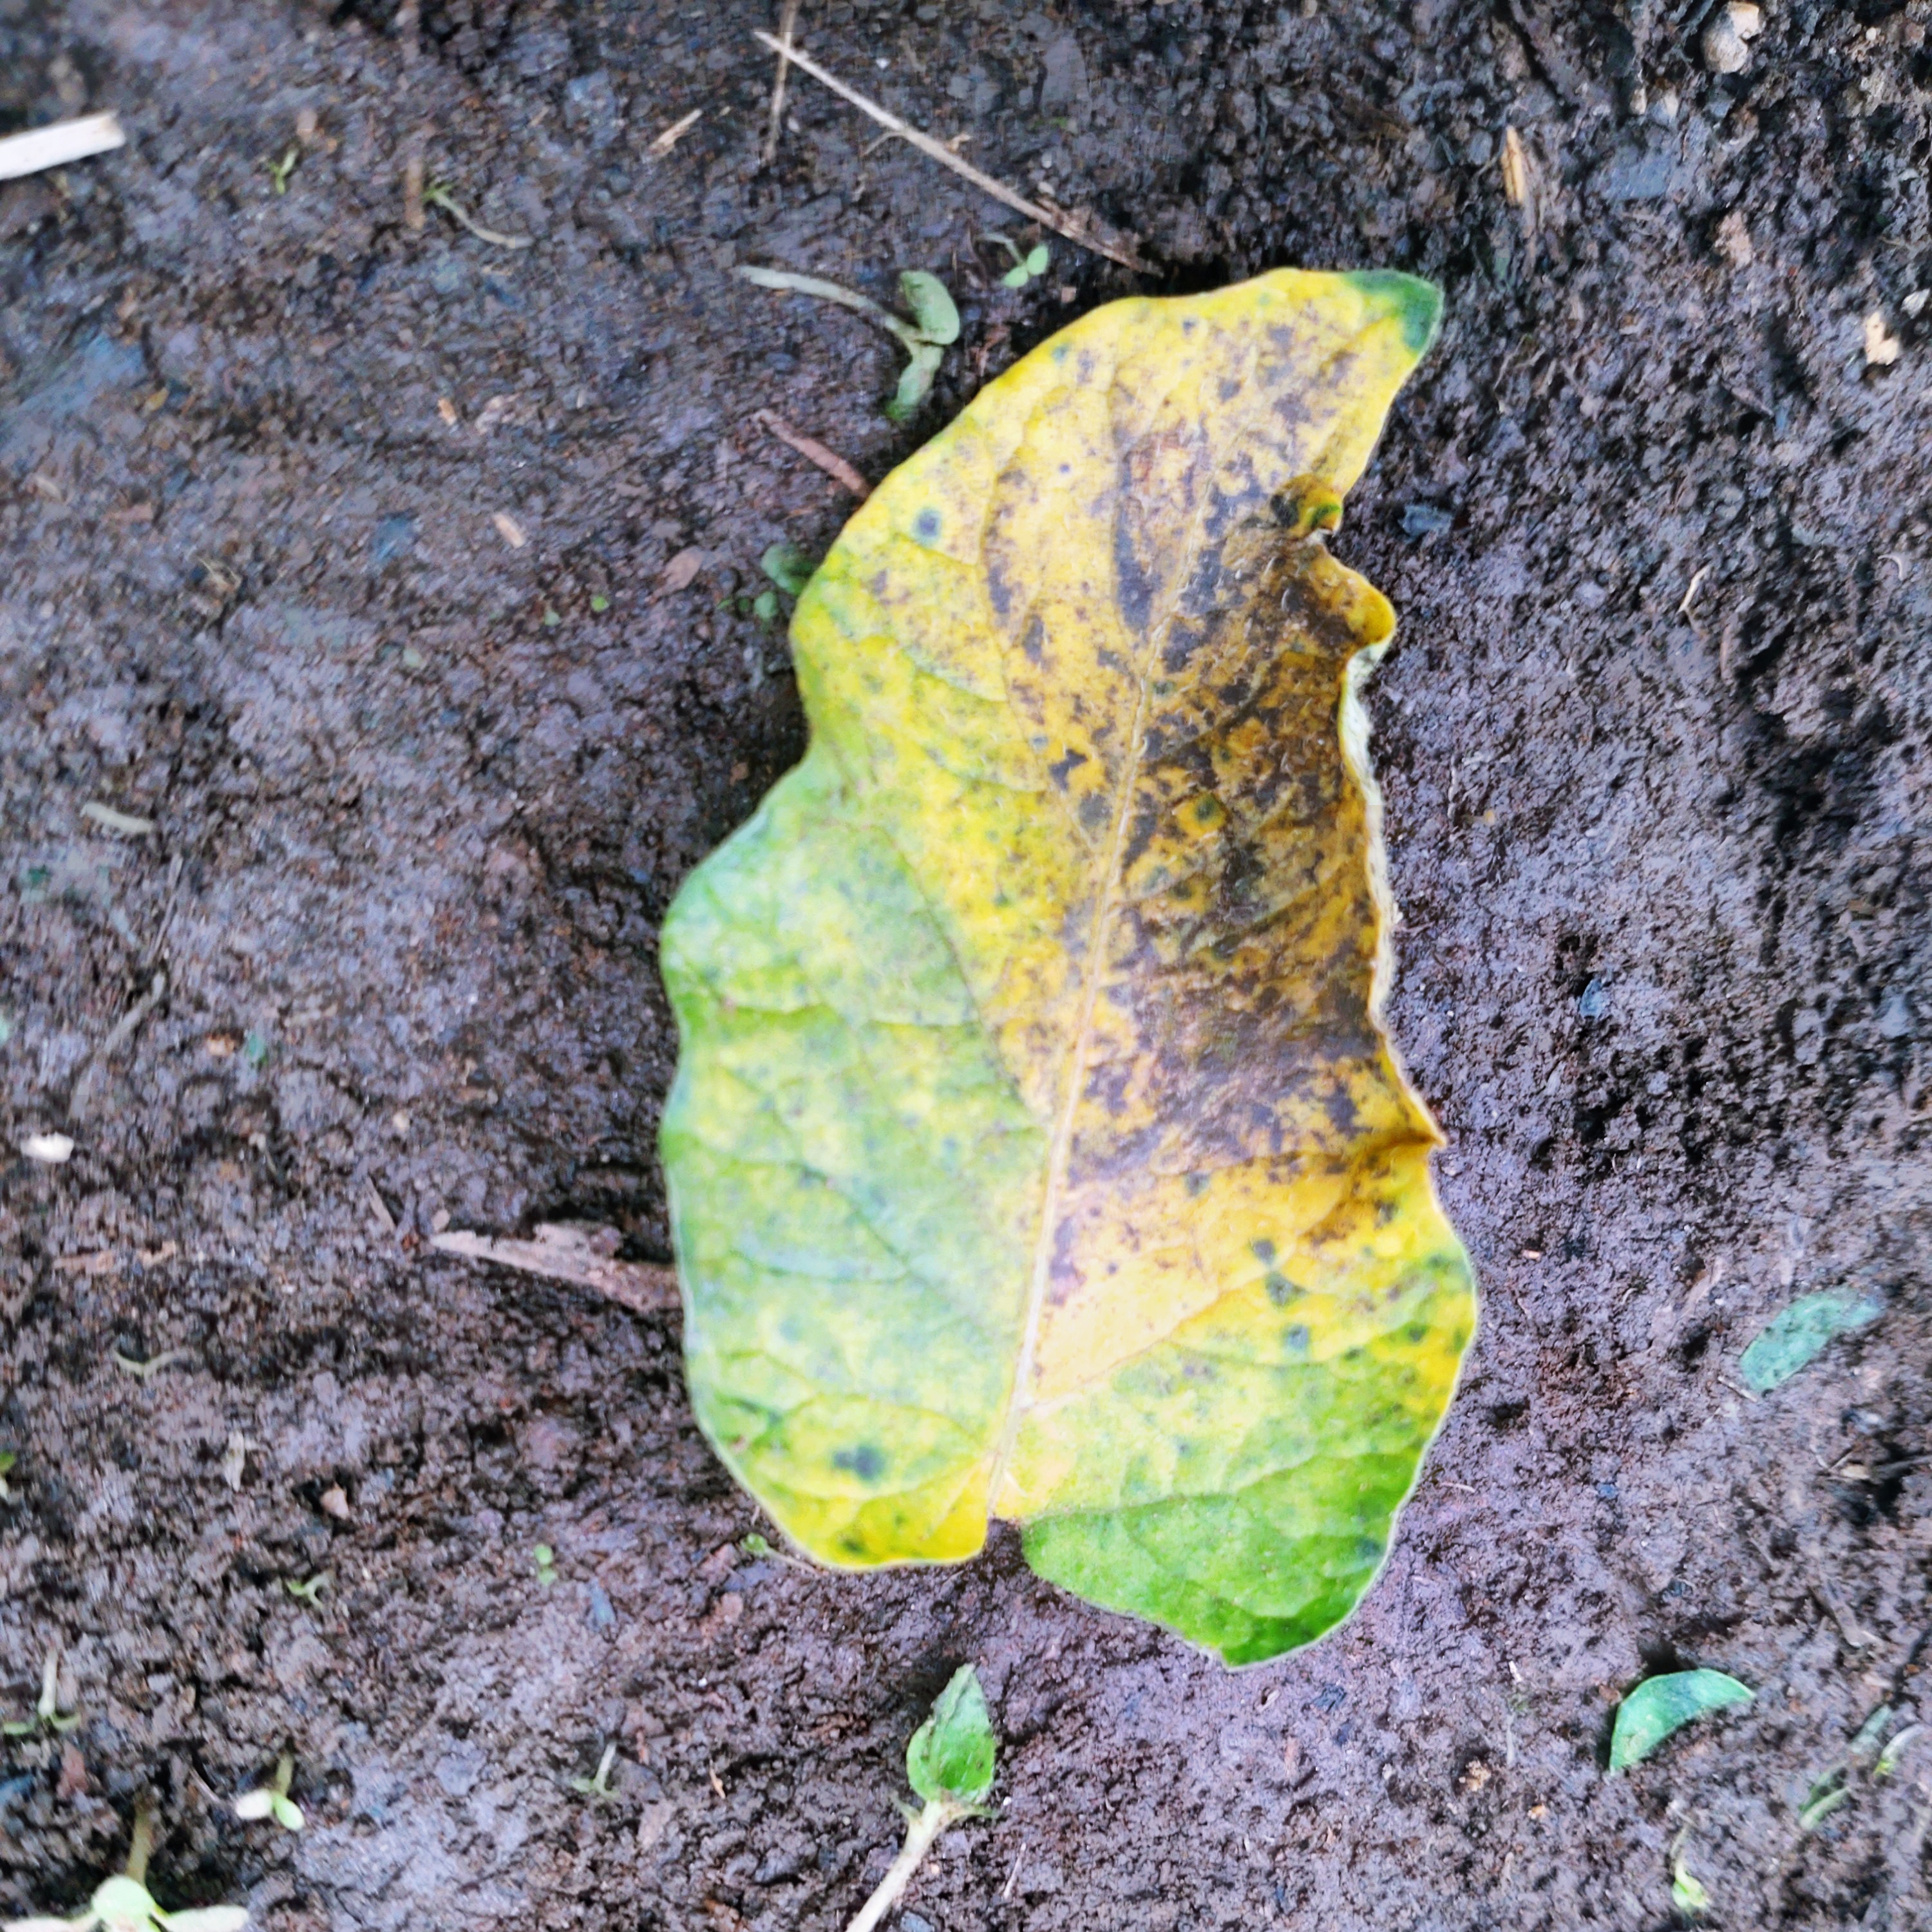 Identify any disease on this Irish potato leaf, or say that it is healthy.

late blight
